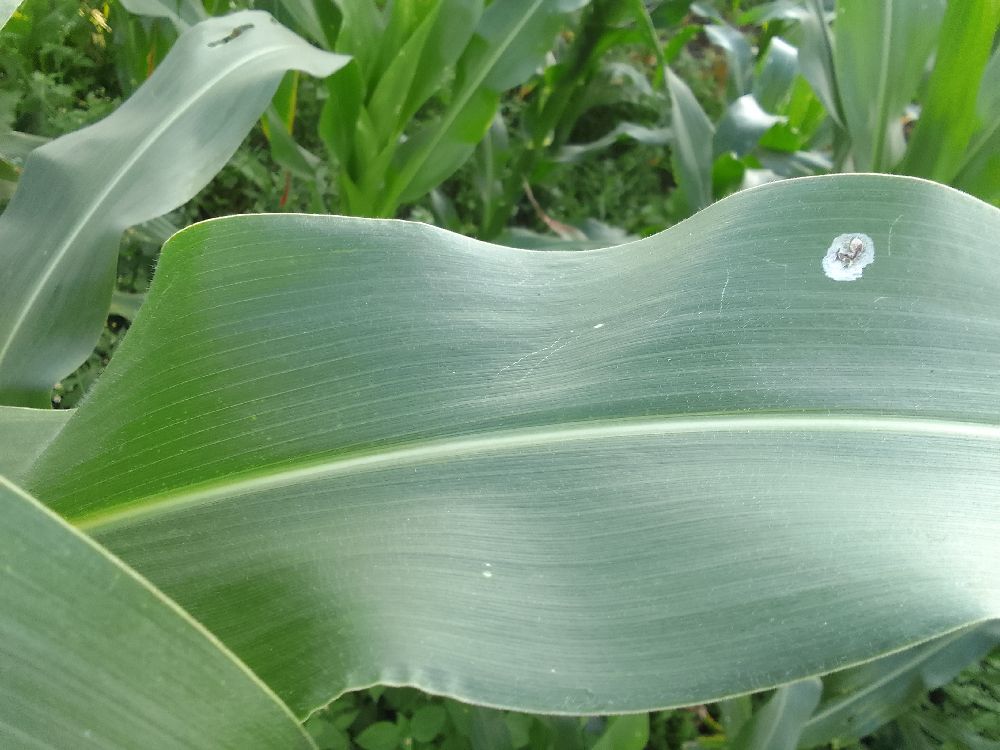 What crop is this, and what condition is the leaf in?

maize, healthy
